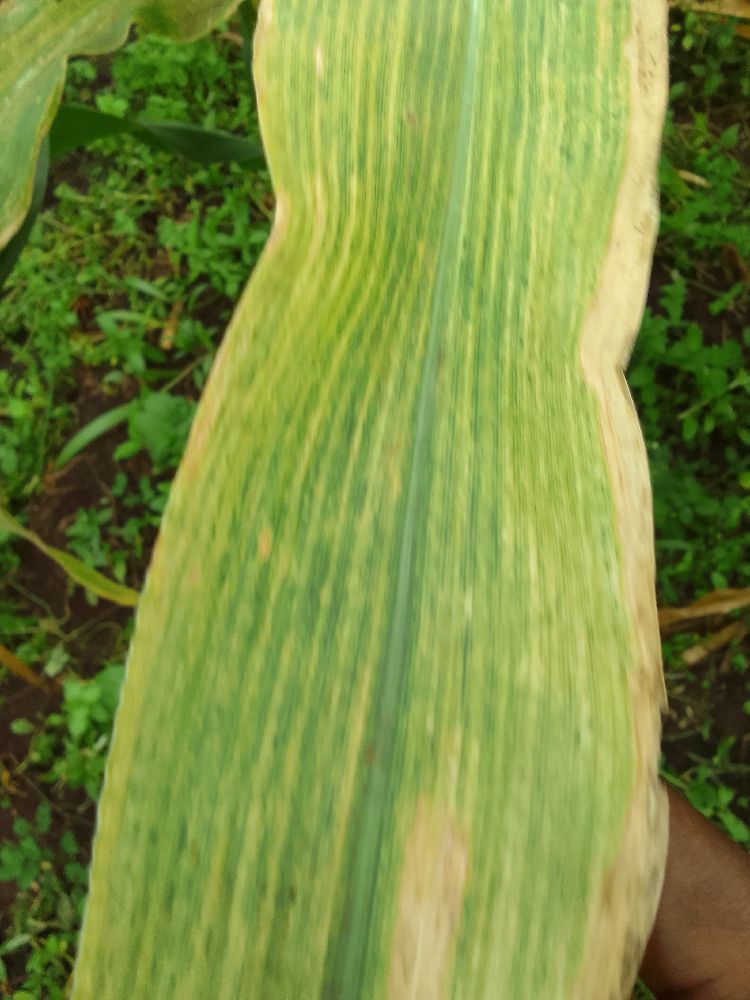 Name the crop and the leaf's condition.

maize, maize lethal necrosis
